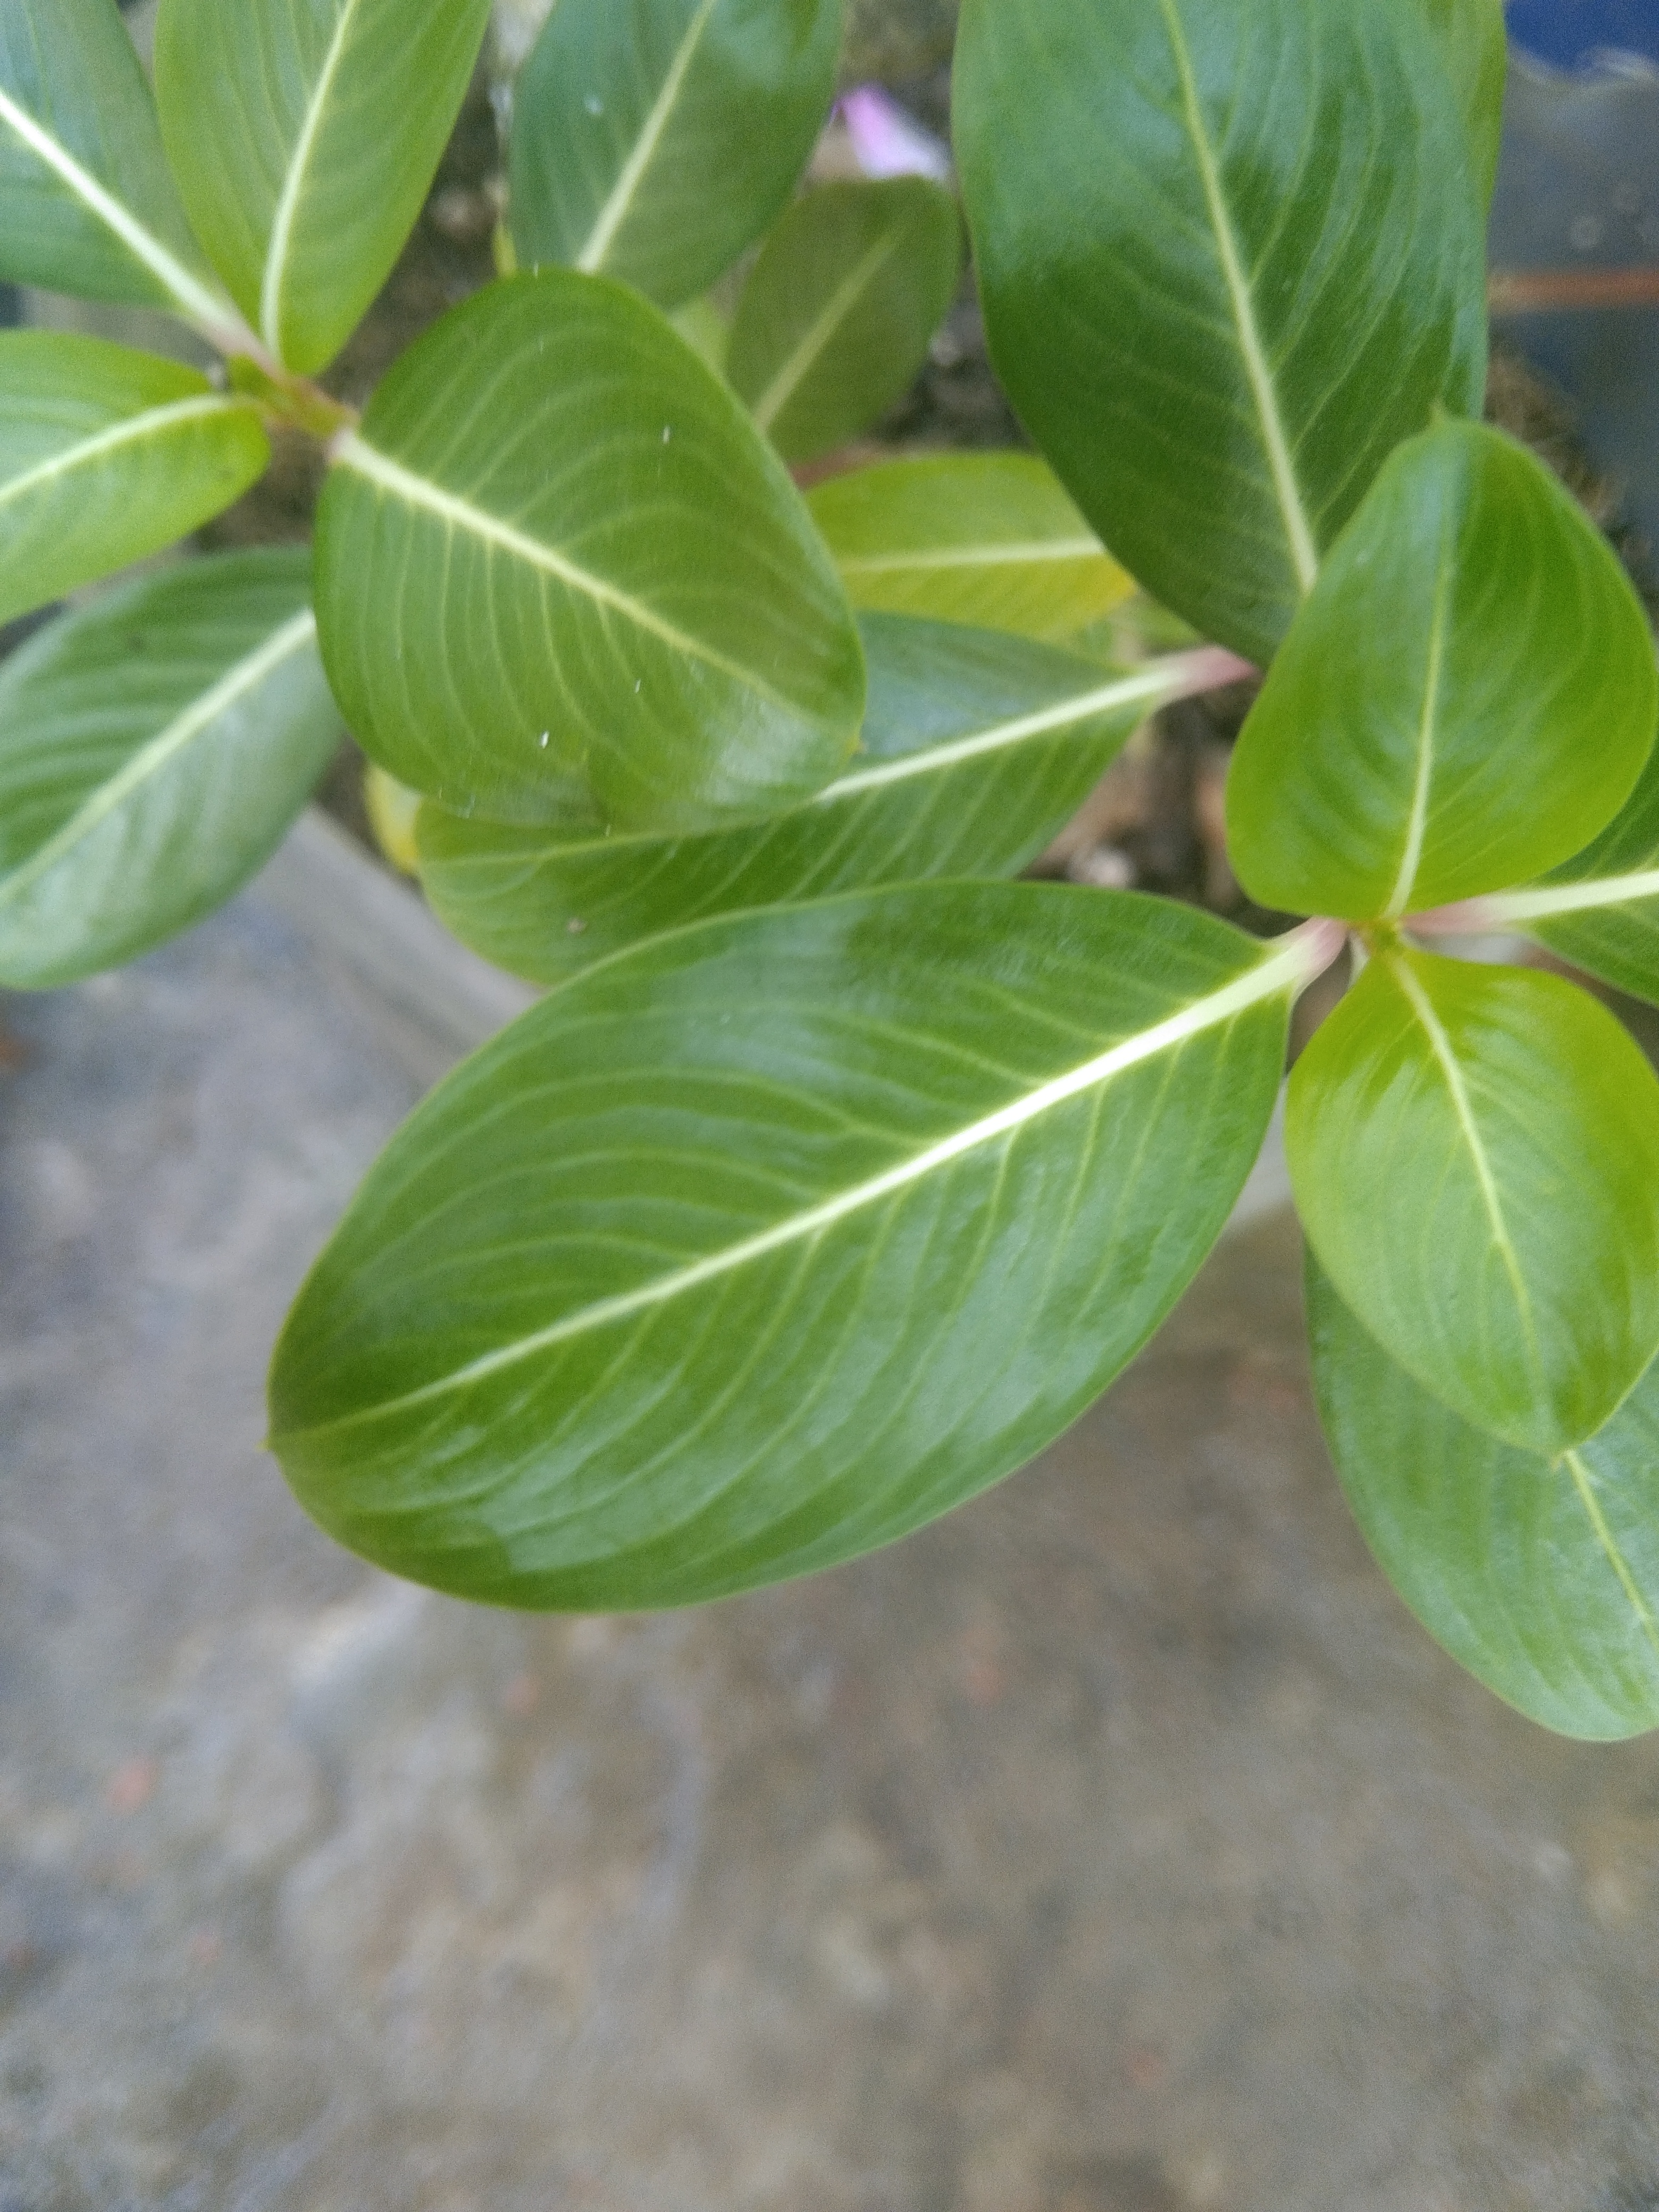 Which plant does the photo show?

rose periwinkle
